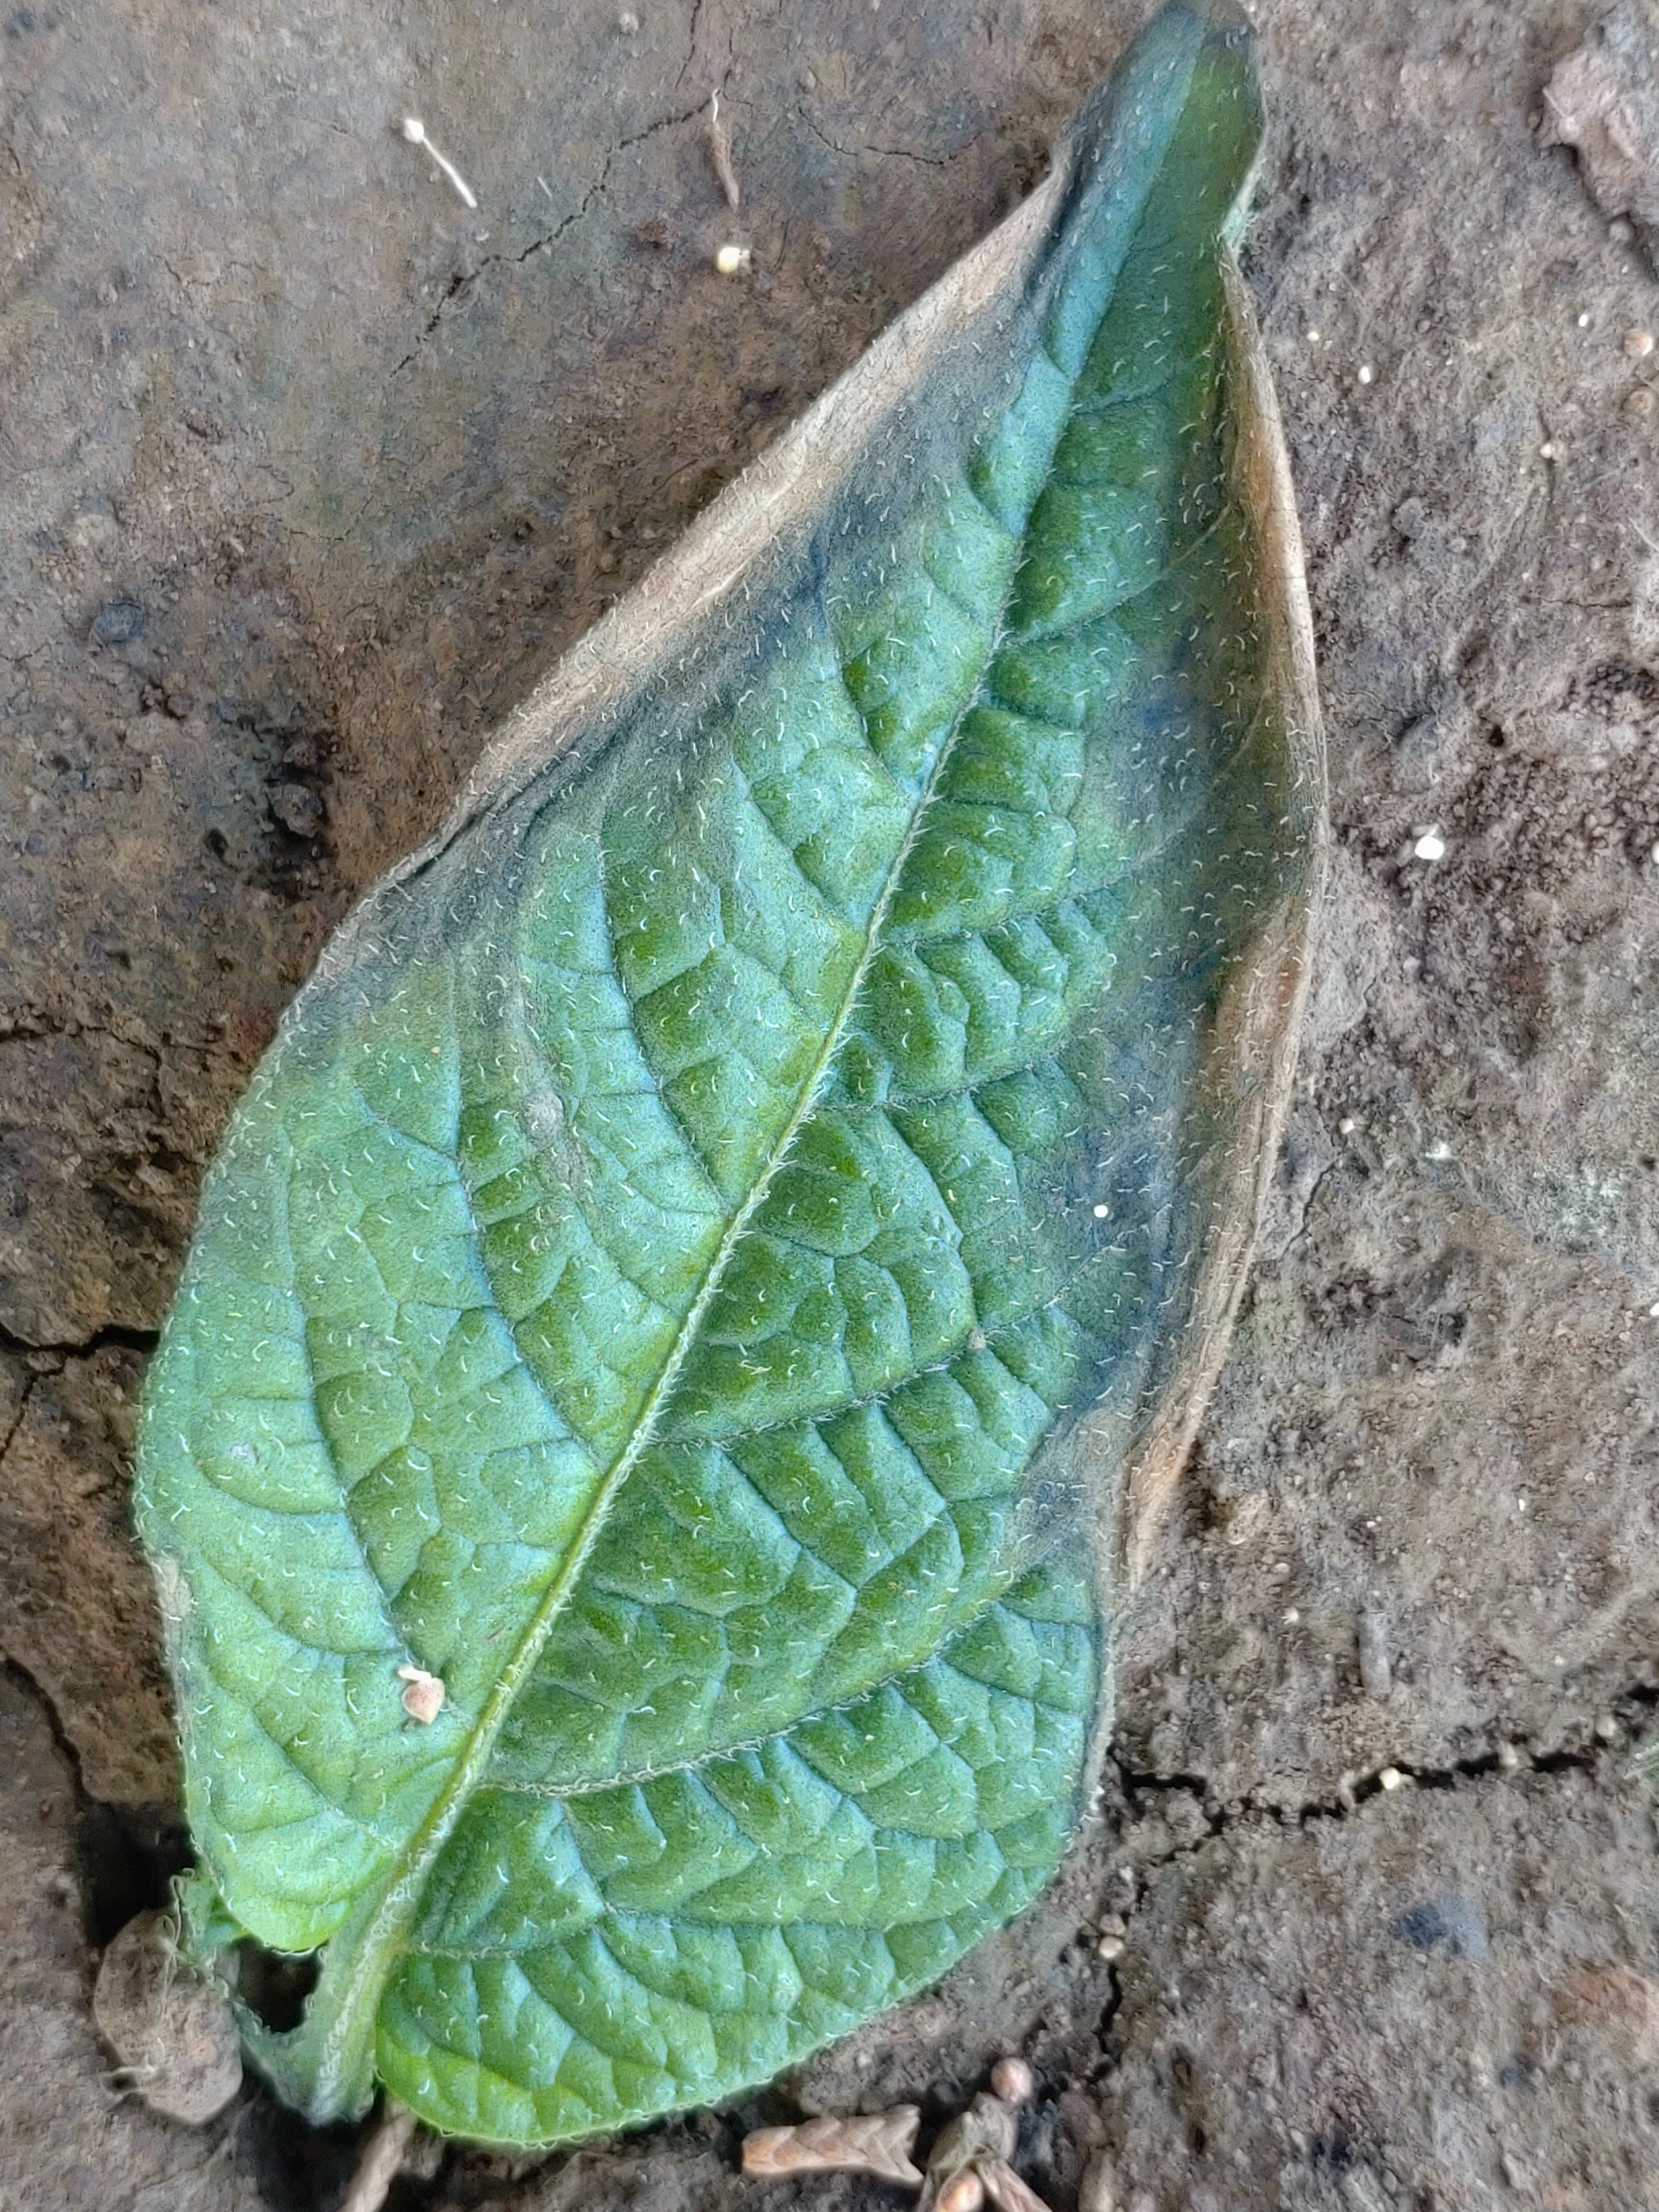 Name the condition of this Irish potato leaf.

early blight
